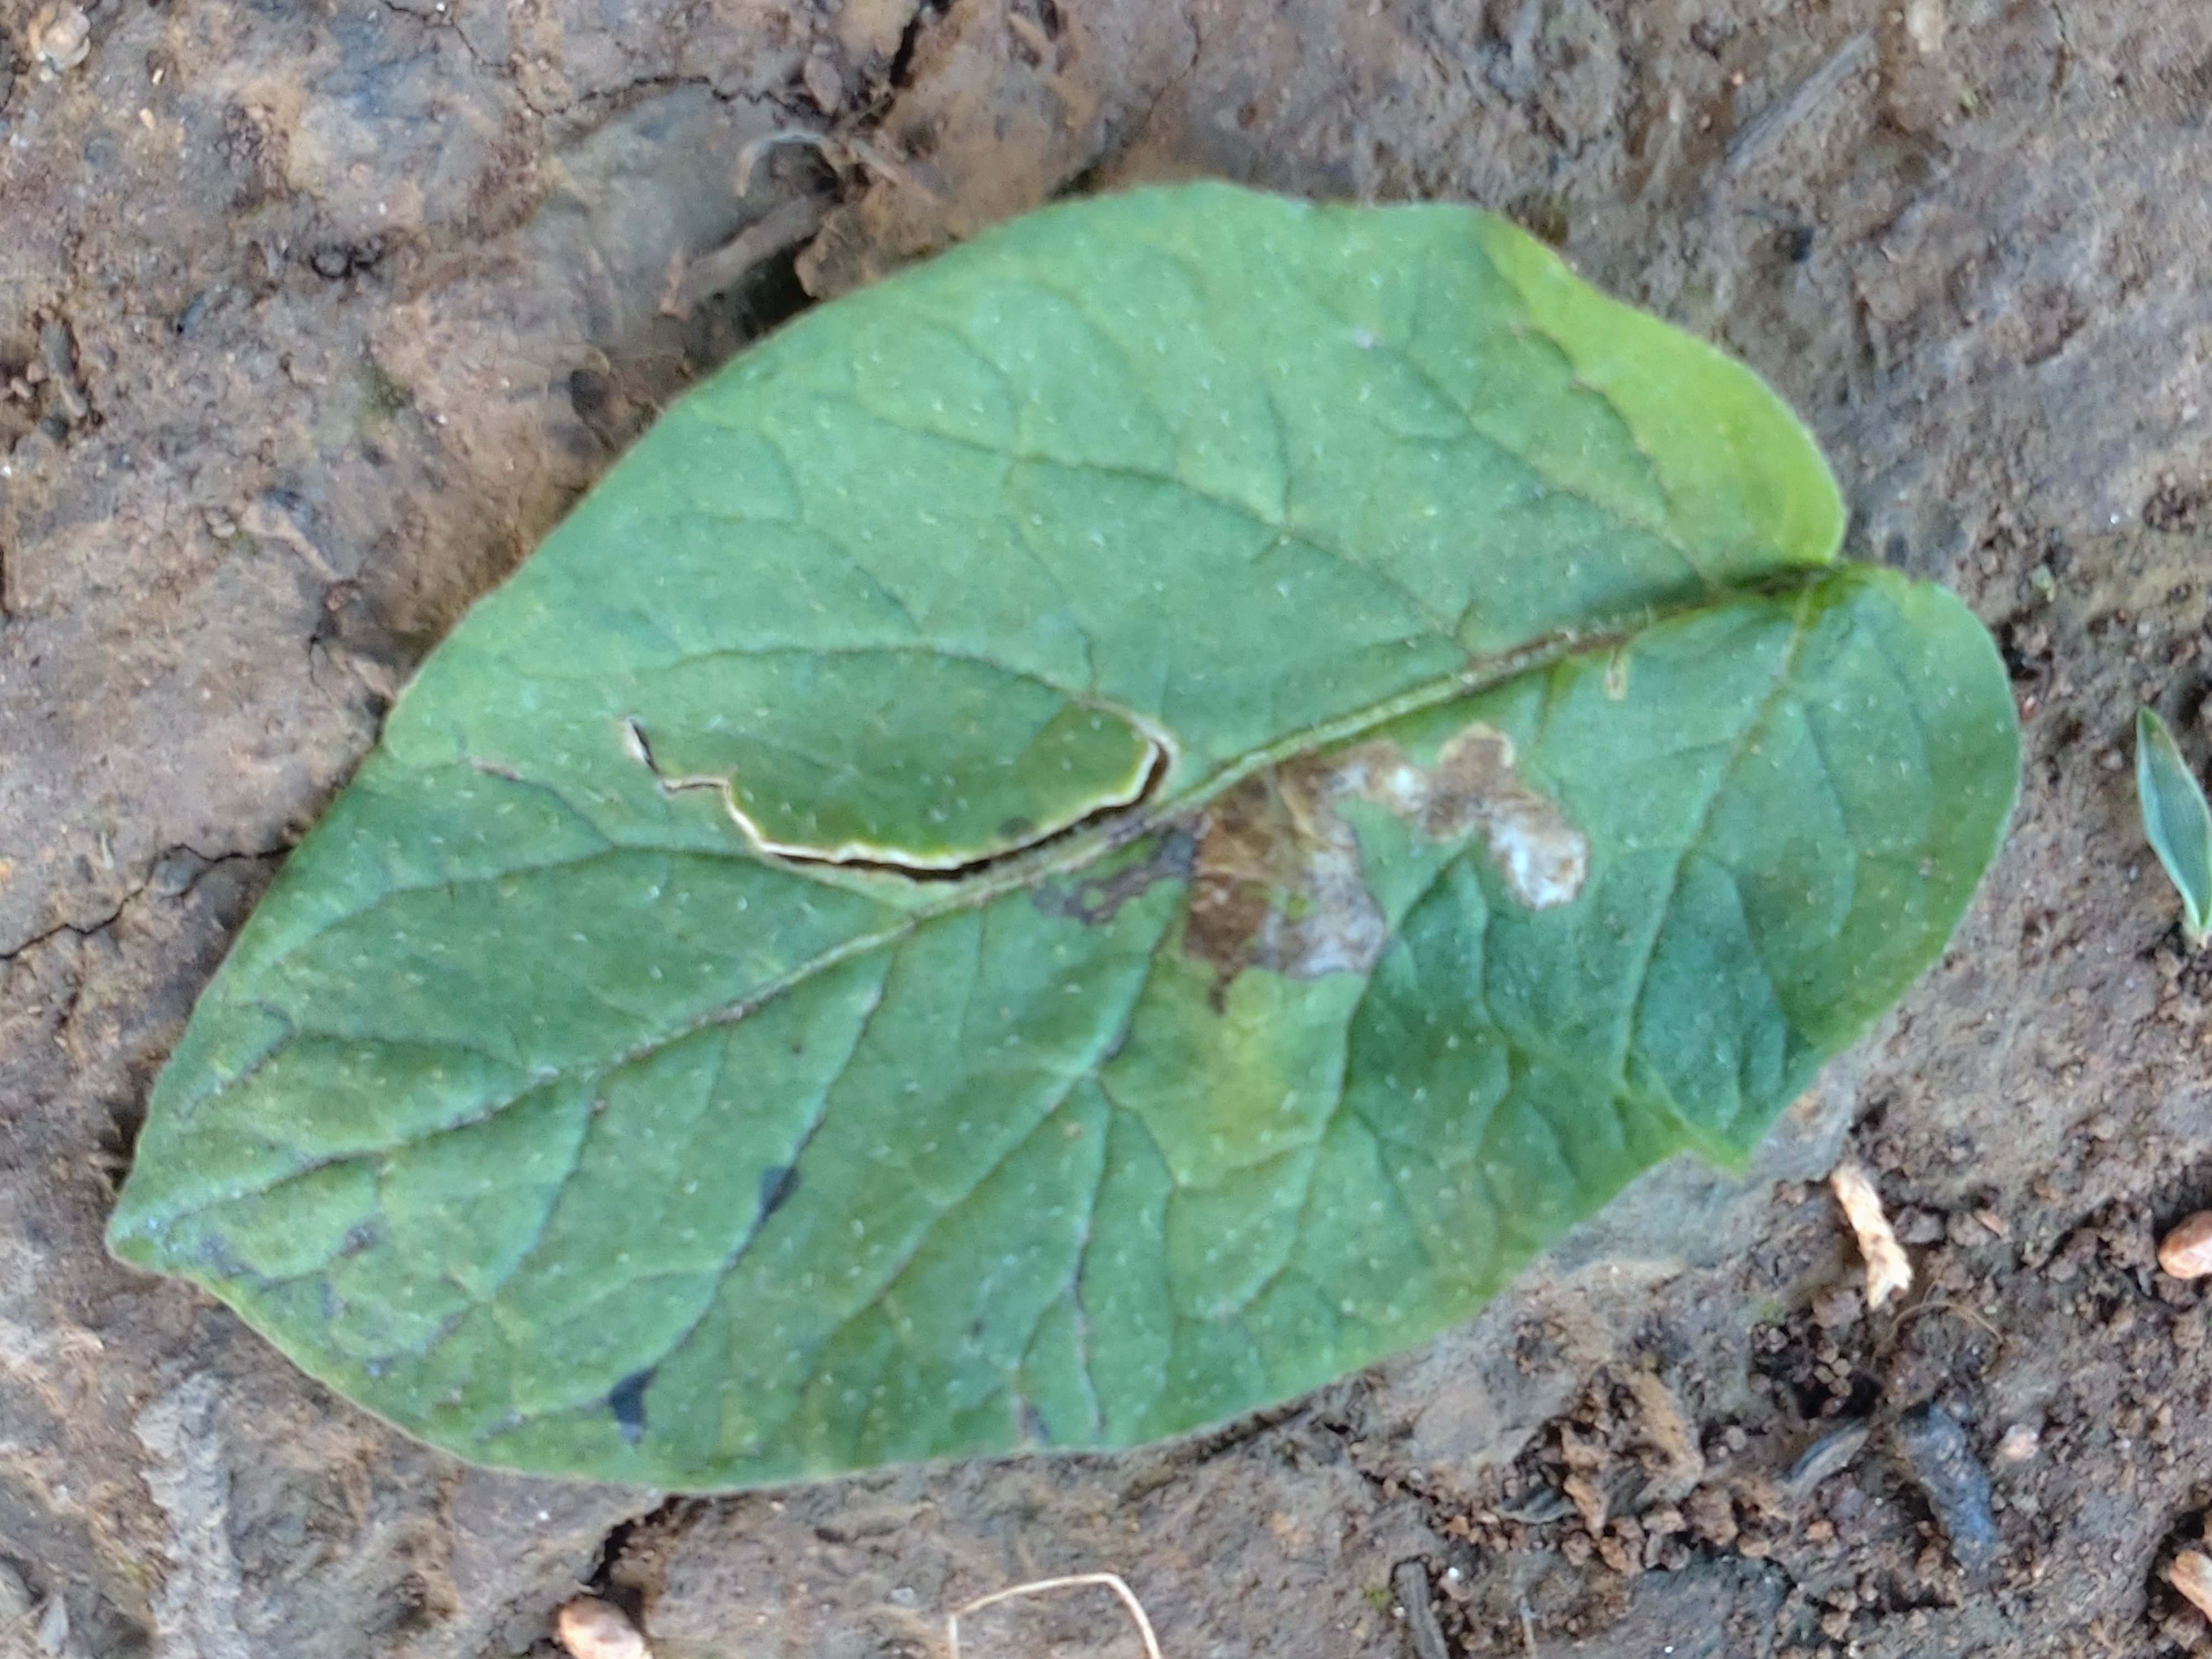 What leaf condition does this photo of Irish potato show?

early blight
